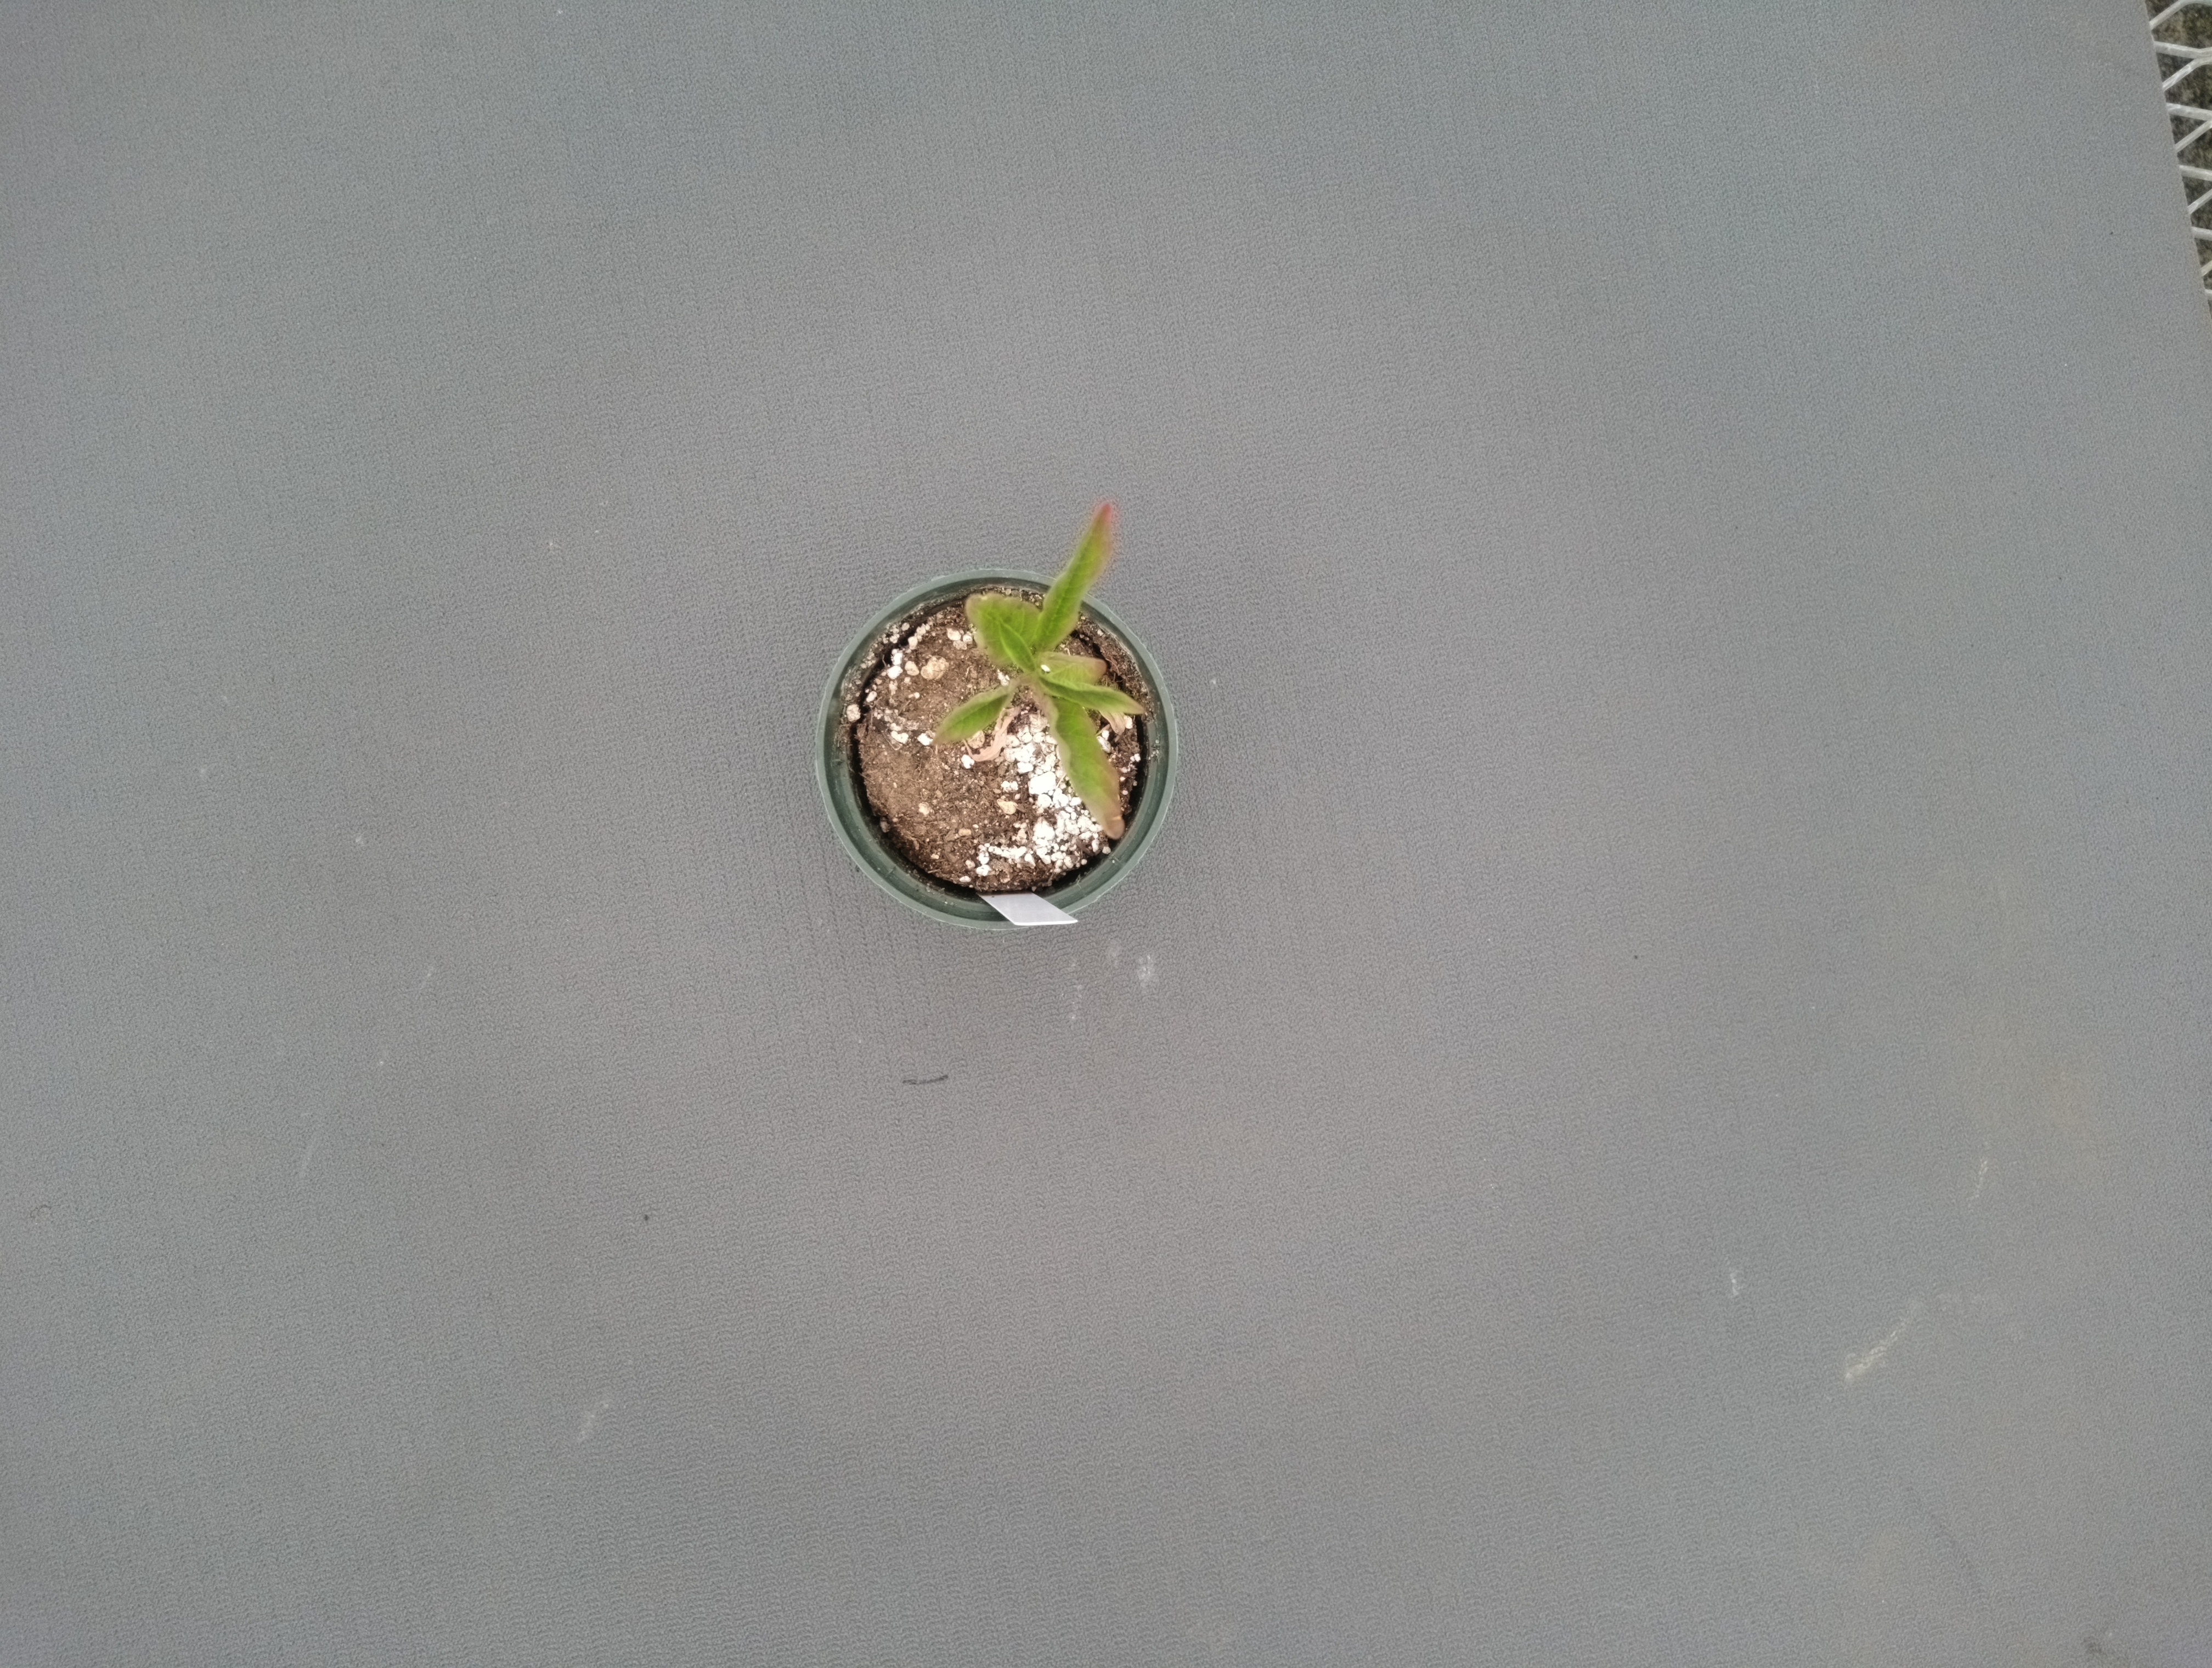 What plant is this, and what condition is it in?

waterhemp, healthy untreated
